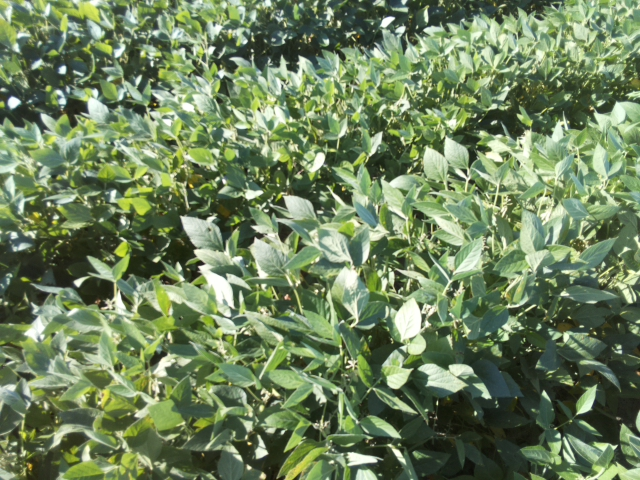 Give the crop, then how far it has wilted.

soybean, leaflets folding inward at secondary pulvinus with no turgor loss in leaflets or petioles
